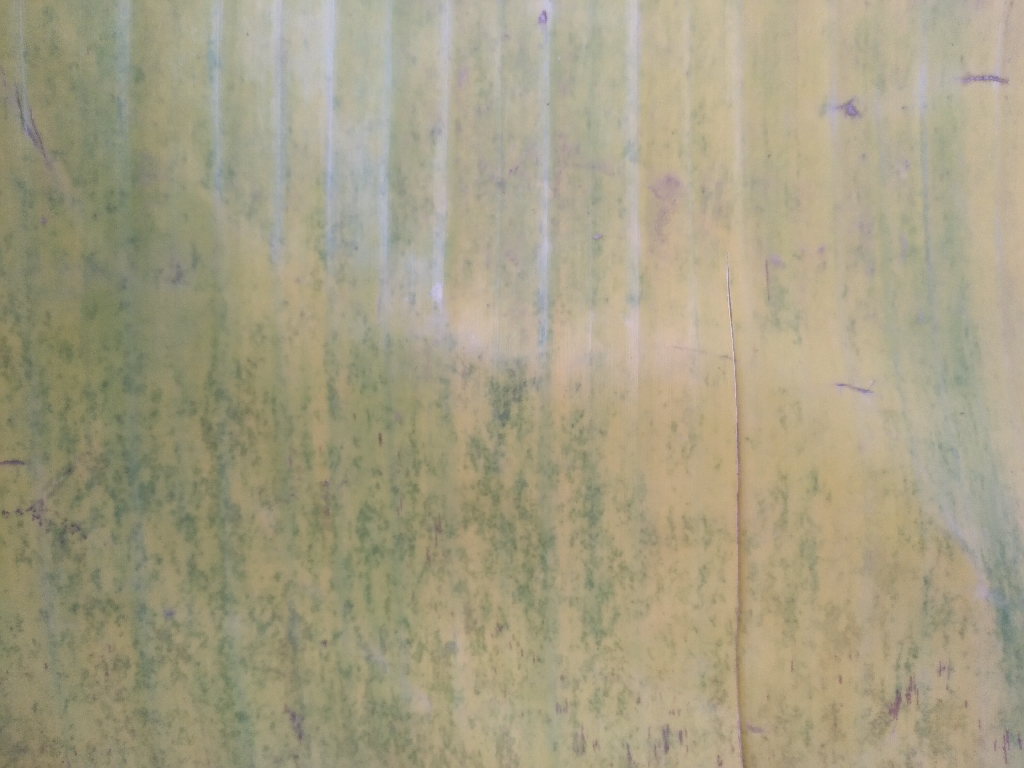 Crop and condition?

banana, fusarium wilt race 1
